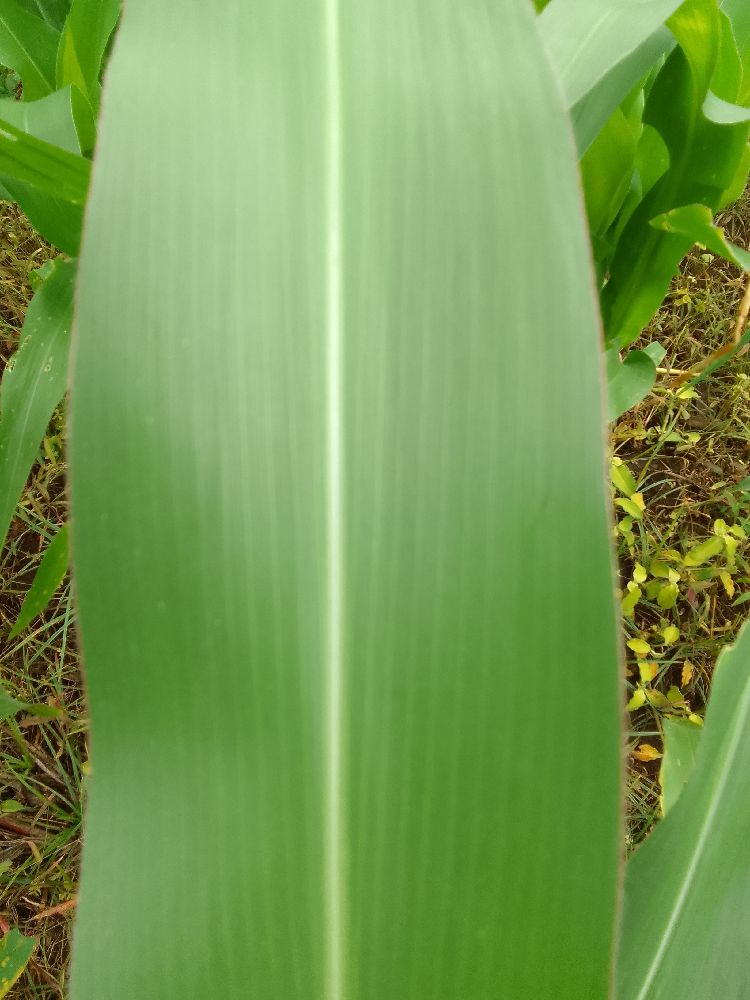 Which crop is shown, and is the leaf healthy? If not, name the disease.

maize, healthy
